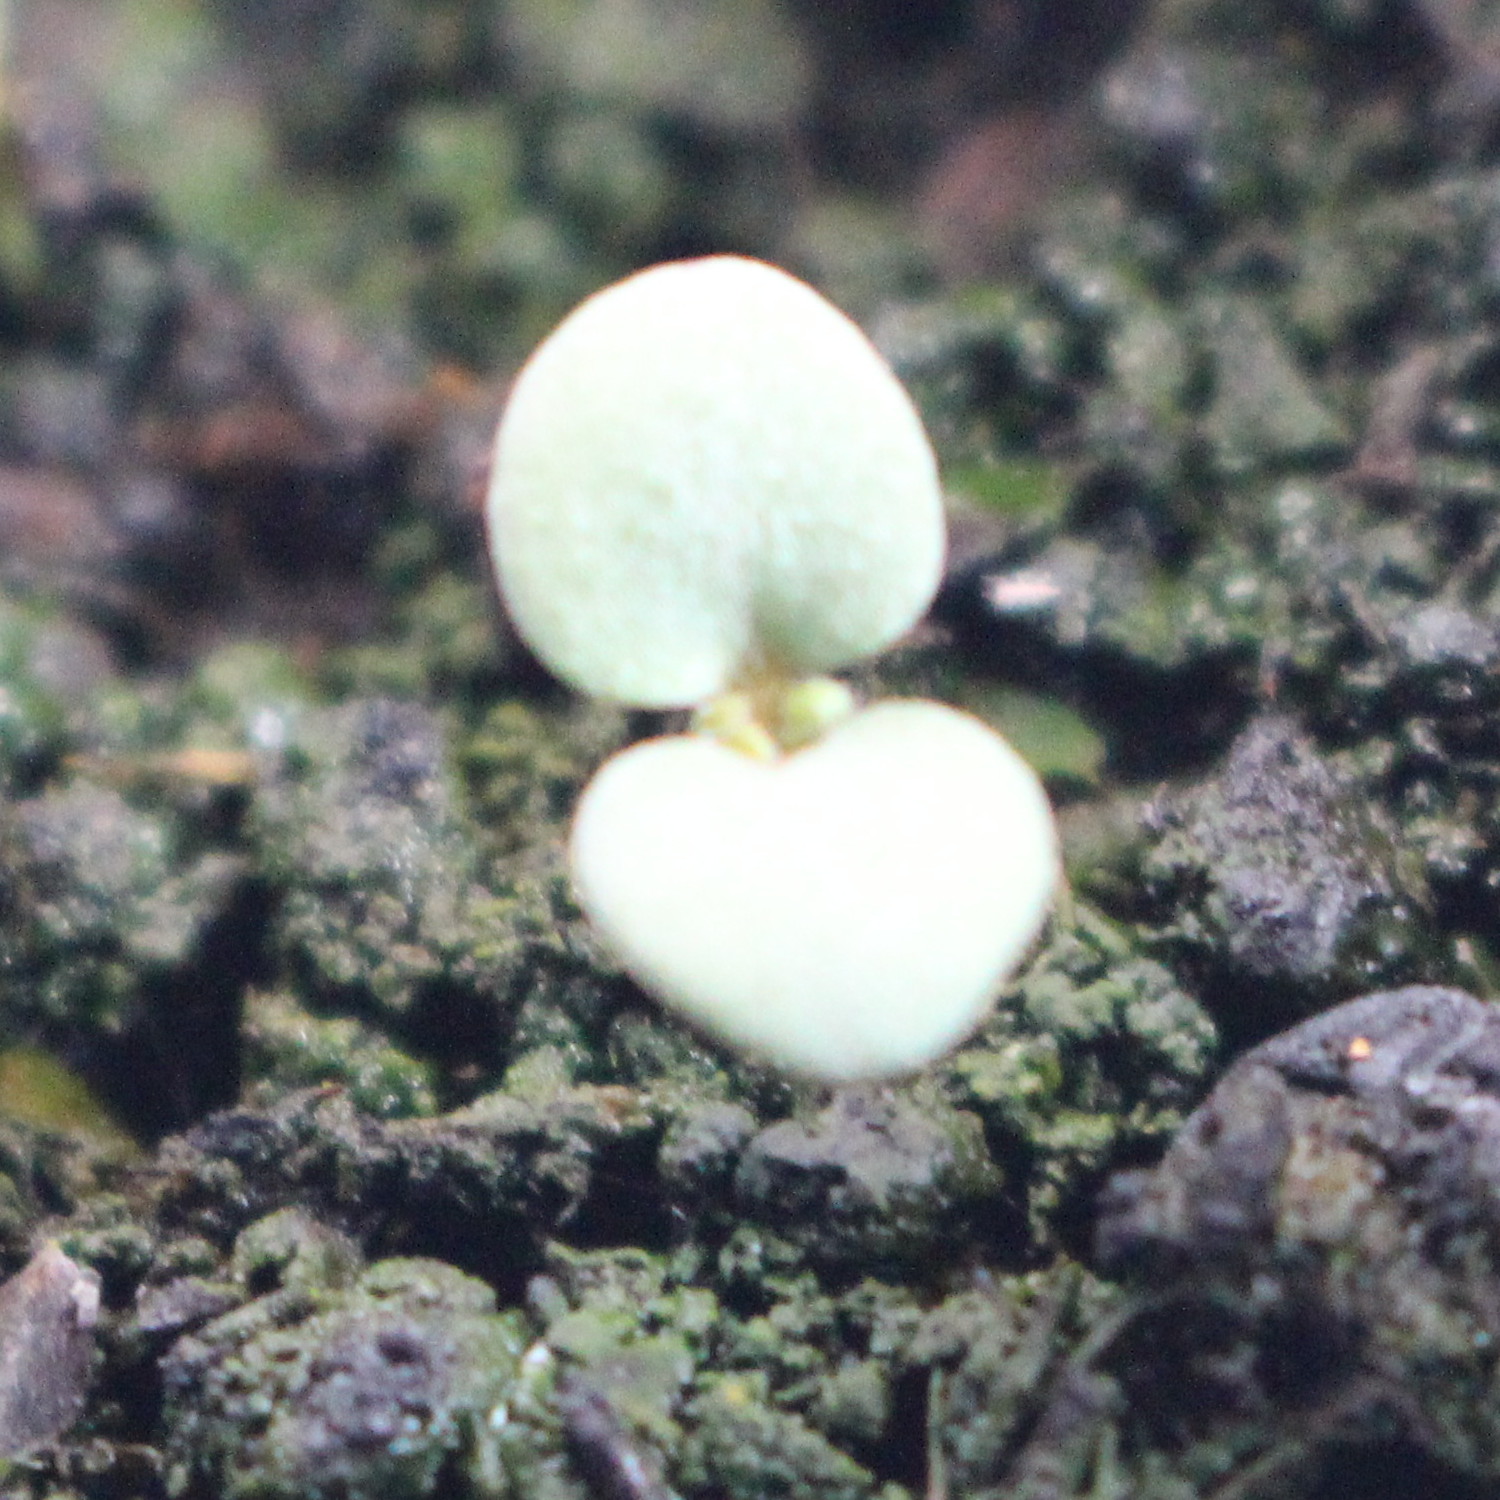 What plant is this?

Veronica persica
